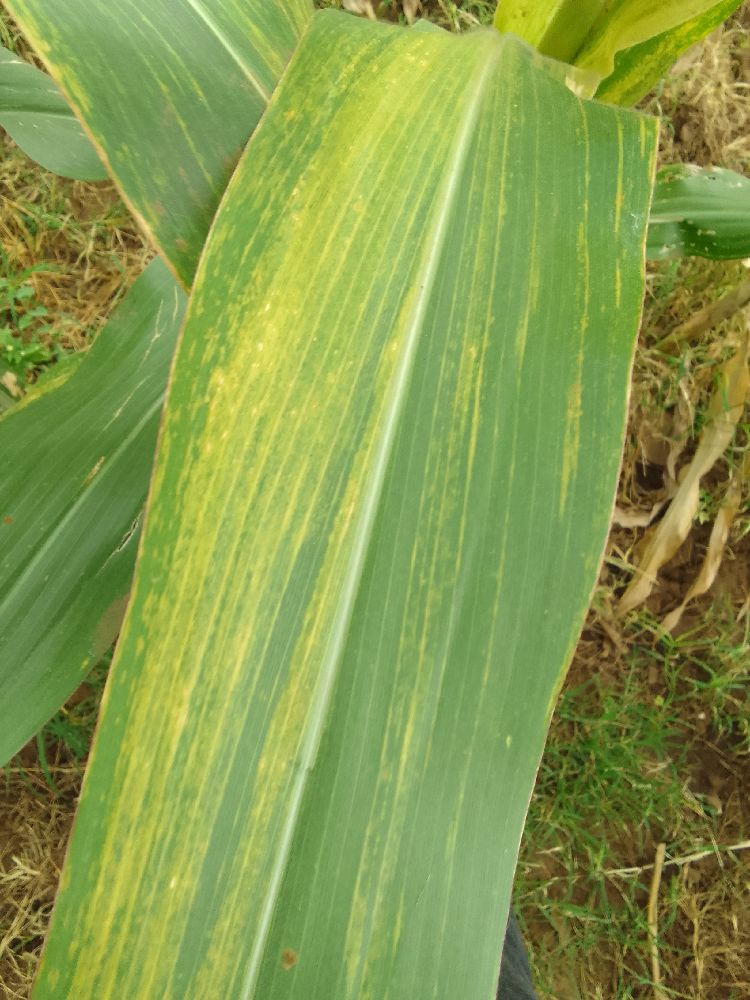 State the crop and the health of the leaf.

maize, maize lethal necrosis
